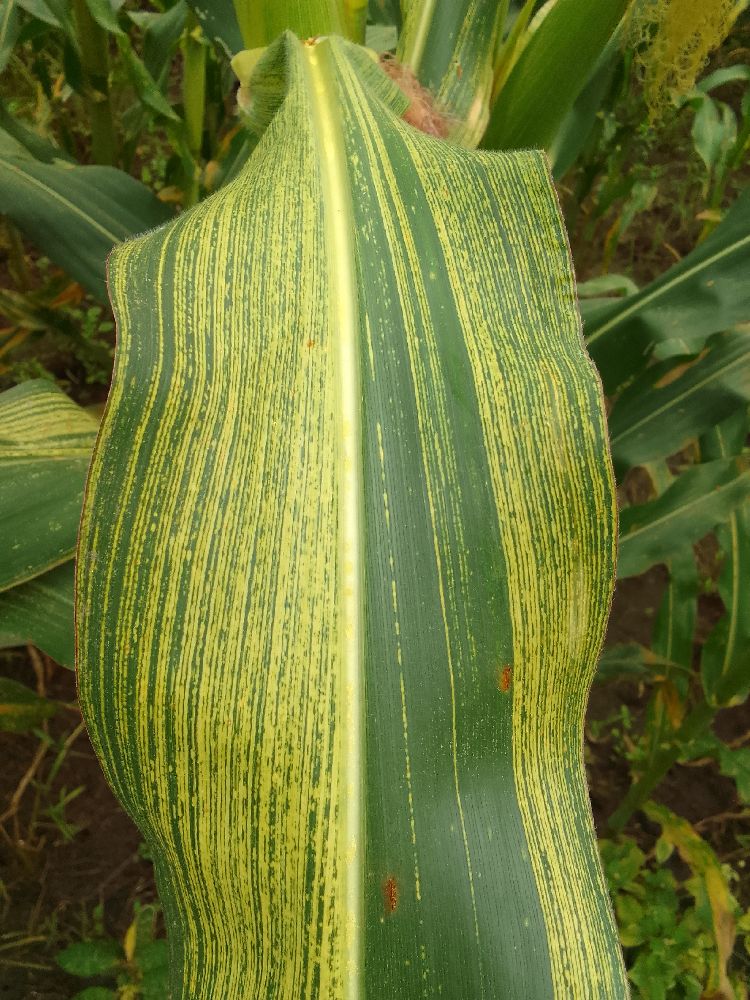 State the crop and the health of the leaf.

maize, maize streak virus
